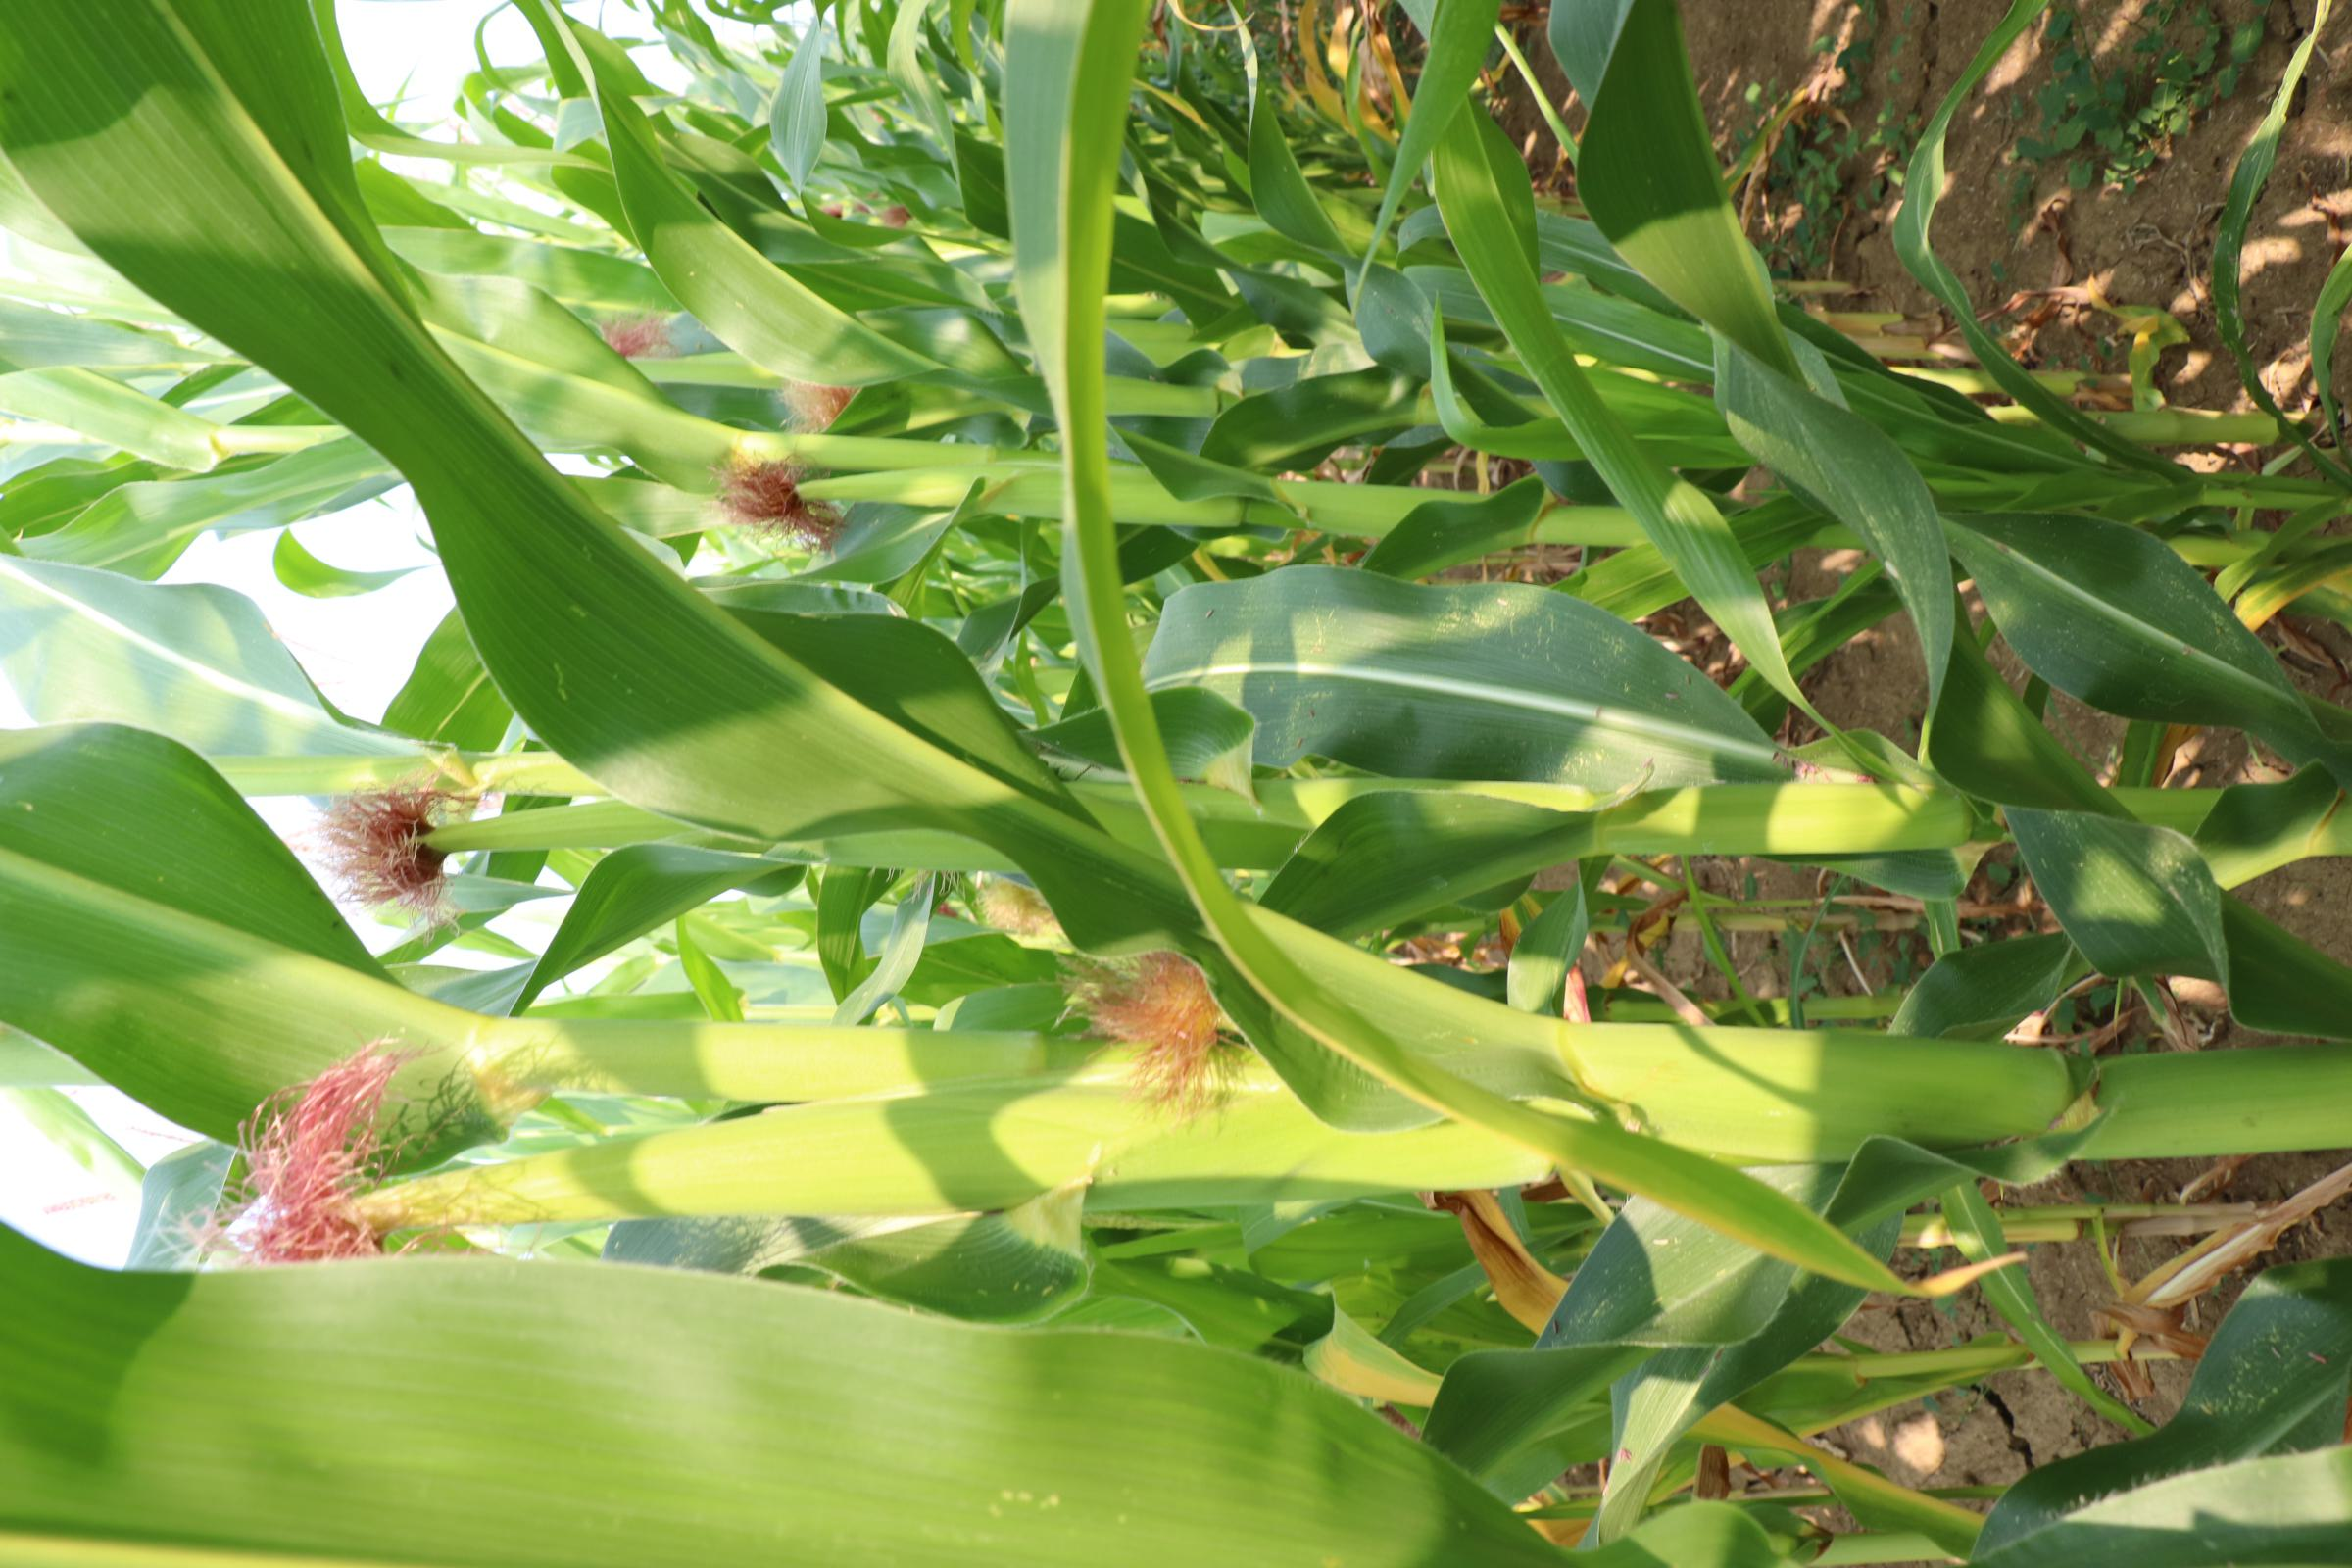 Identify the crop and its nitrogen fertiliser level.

maize, no added nitrogen
